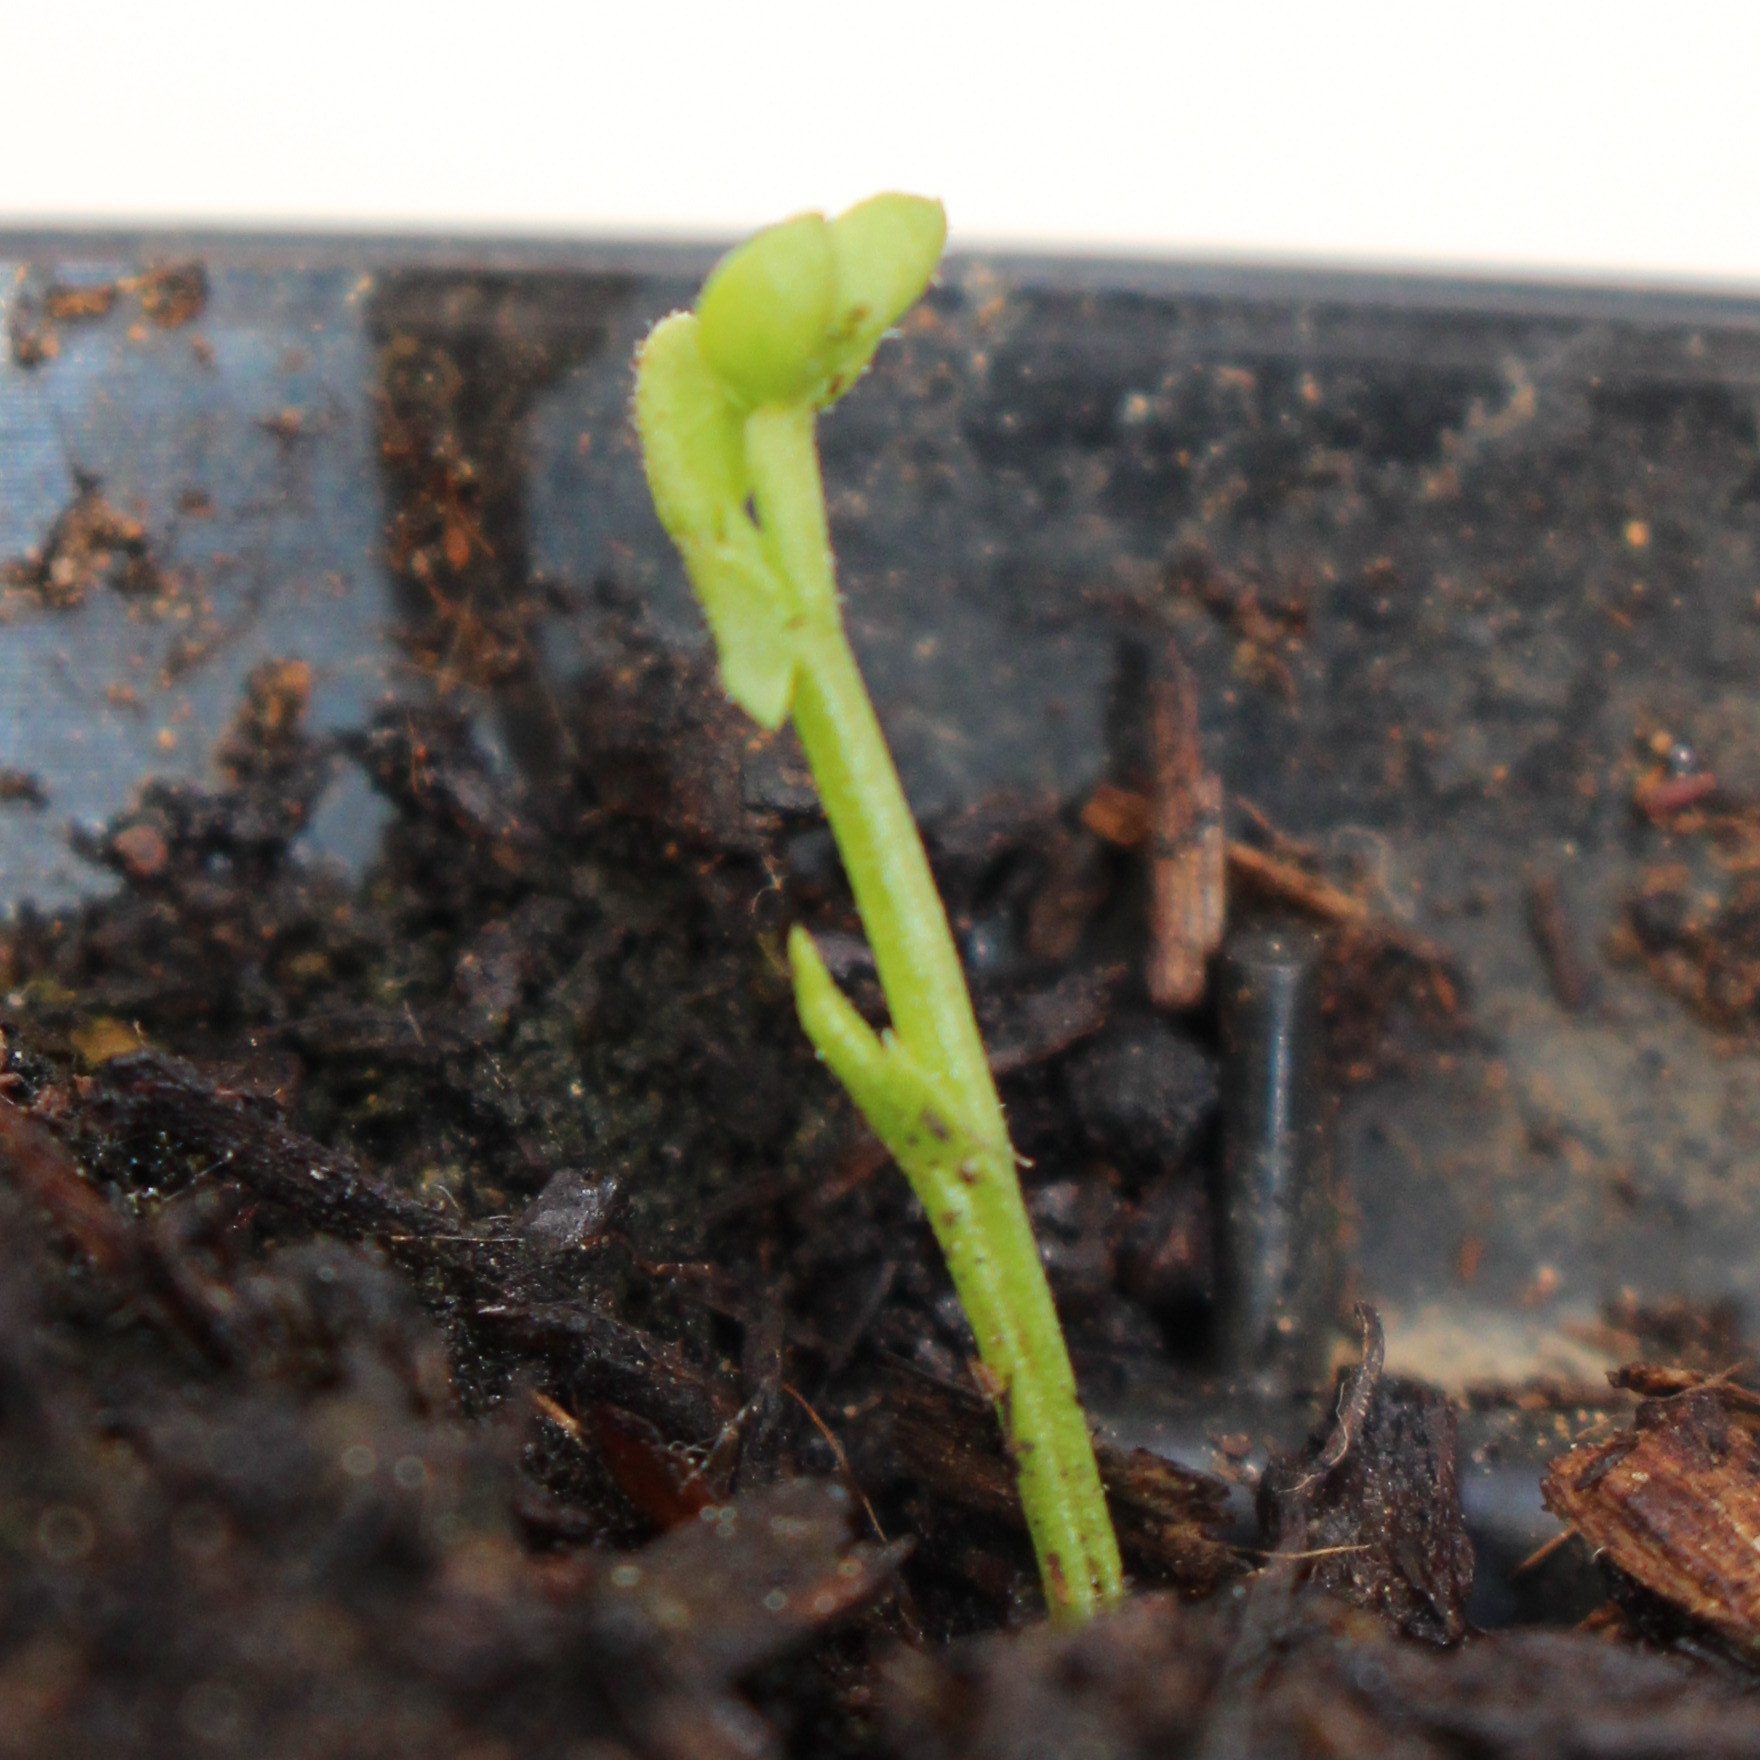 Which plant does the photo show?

Vicia sativa
